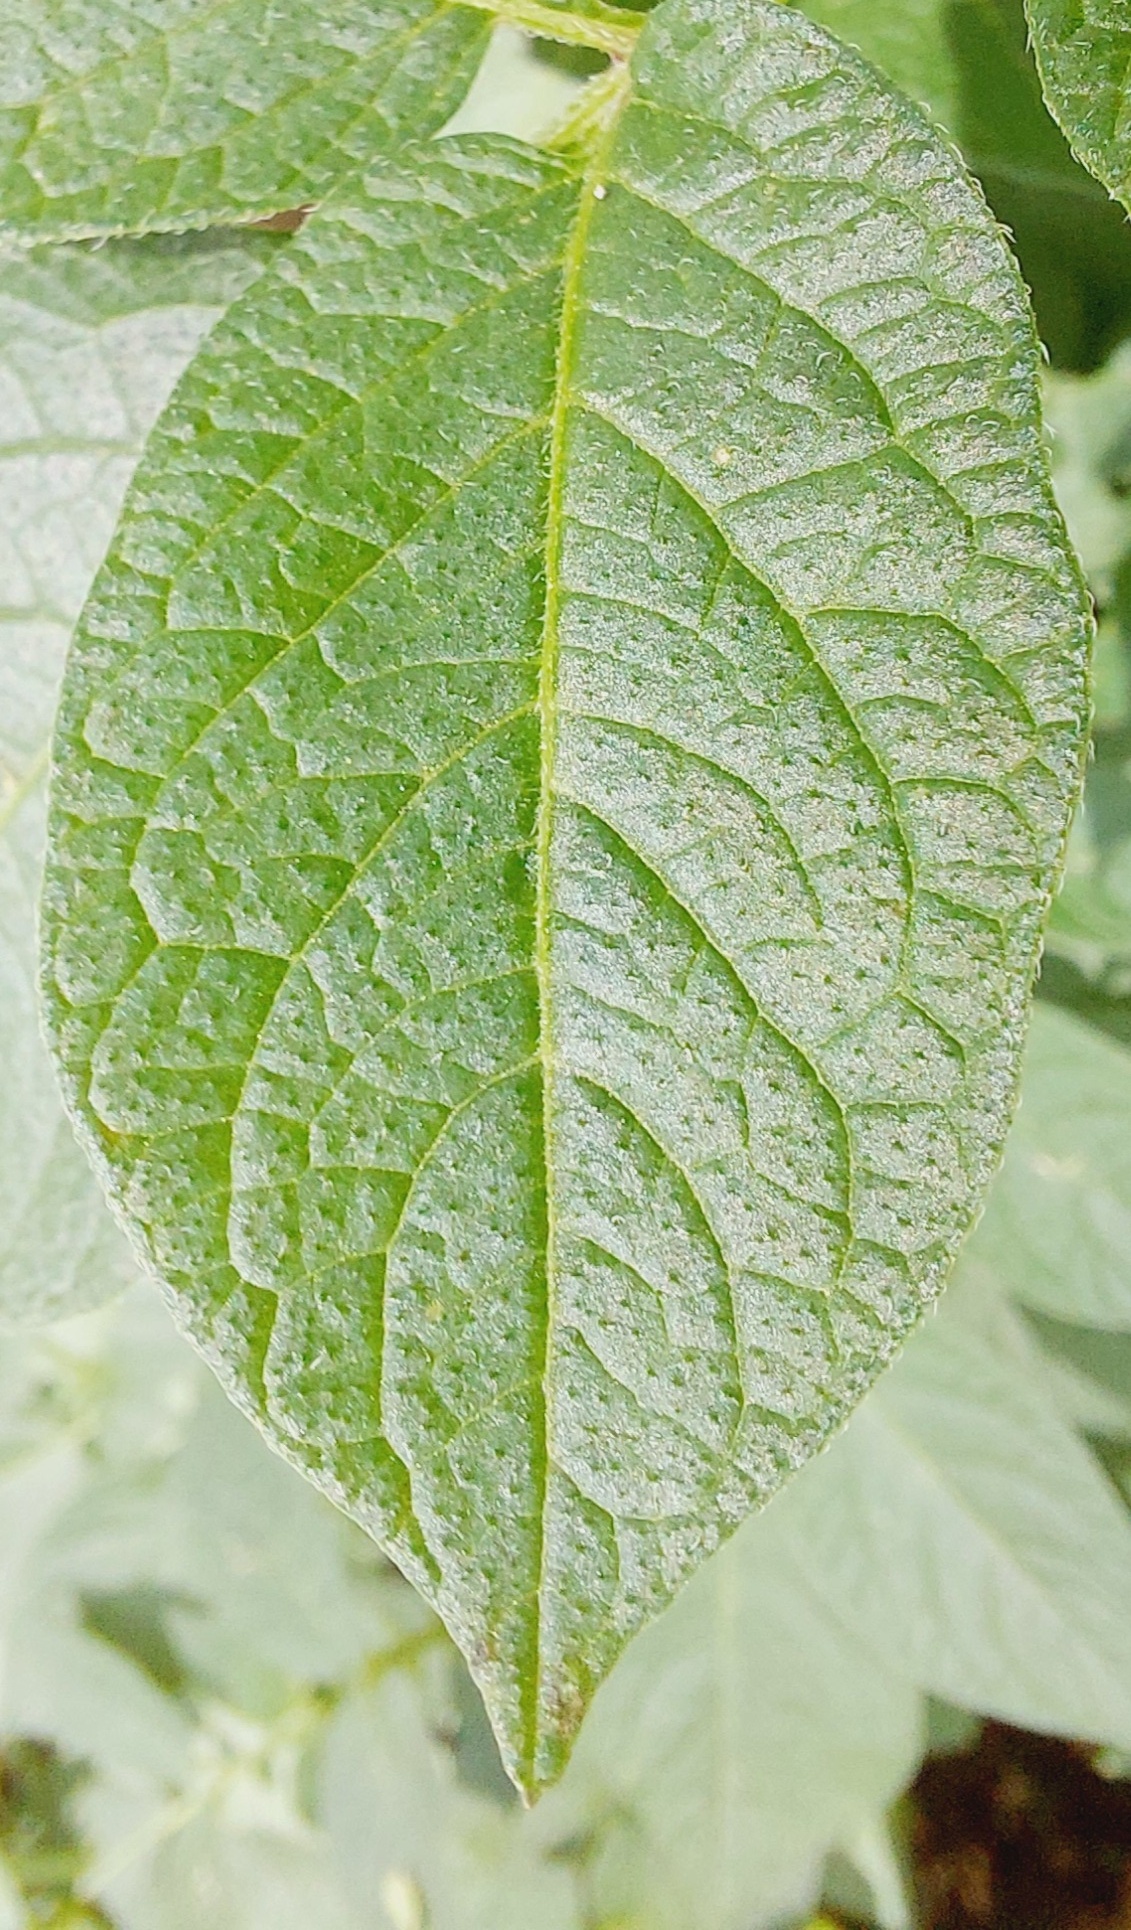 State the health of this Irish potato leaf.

healthy
